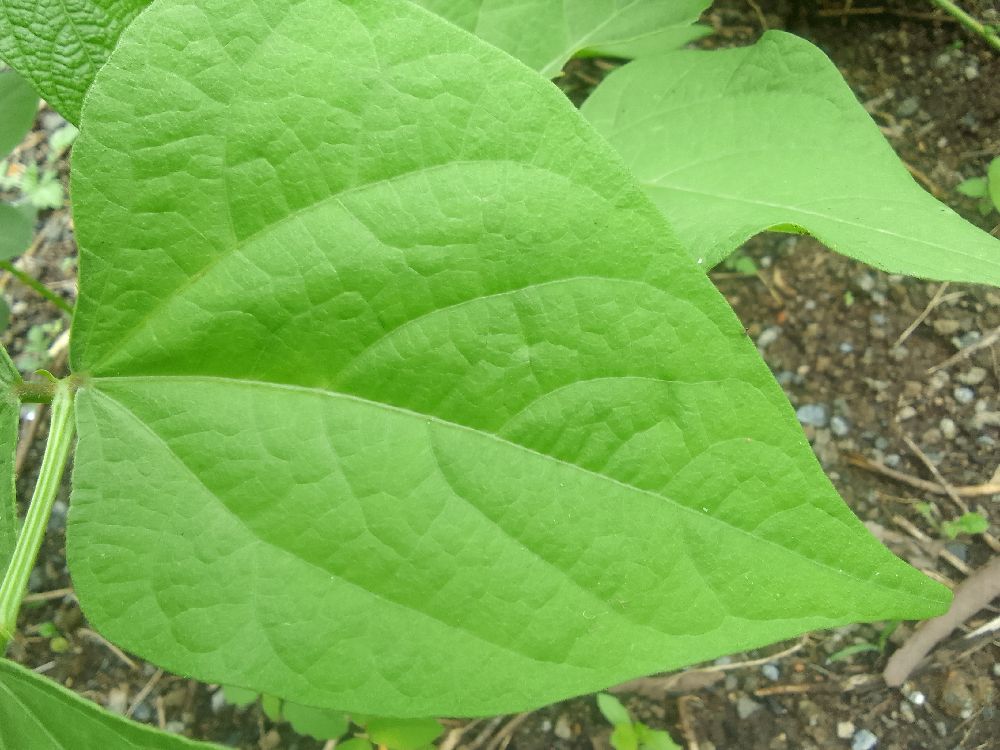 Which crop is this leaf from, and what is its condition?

common bean, healthy
